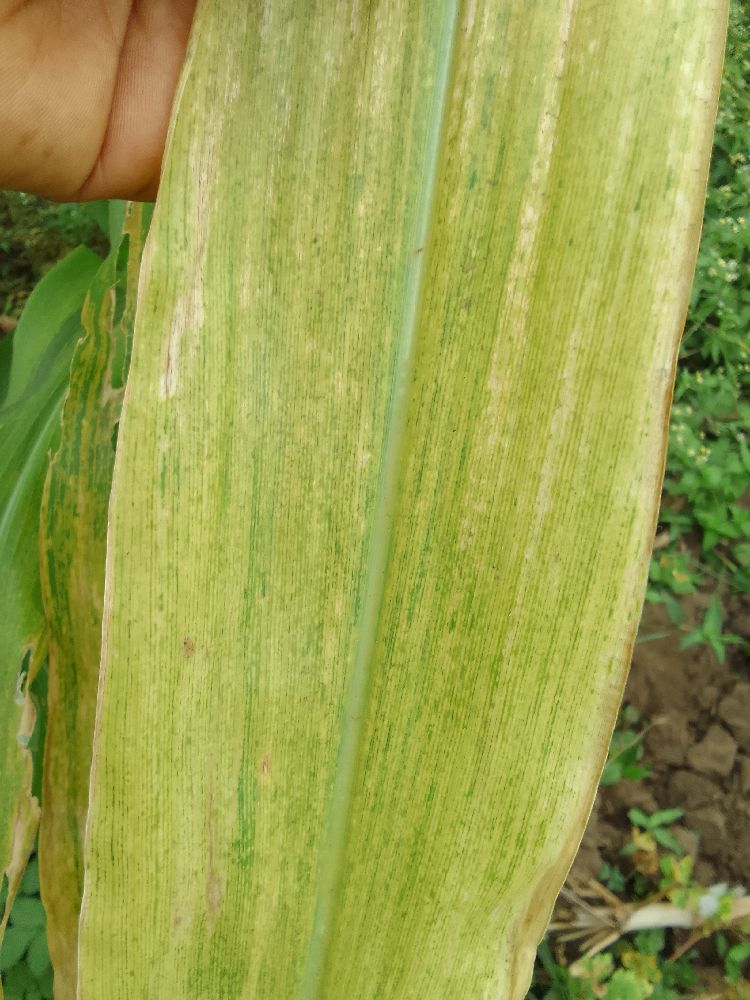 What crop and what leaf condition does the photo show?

maize, maize lethal necrosis
